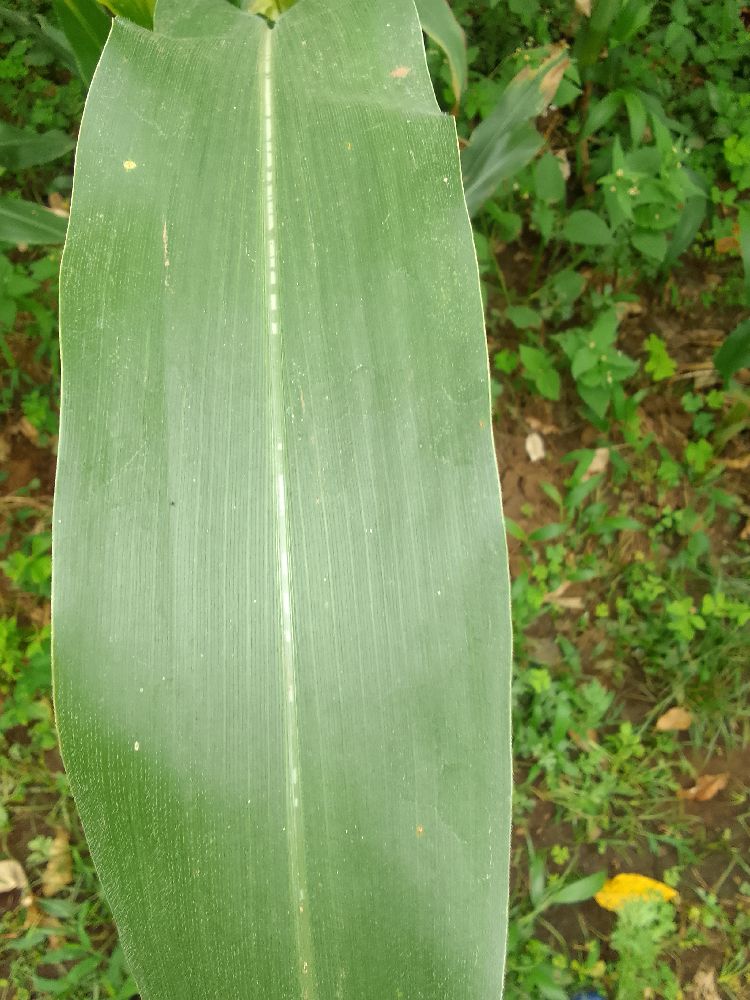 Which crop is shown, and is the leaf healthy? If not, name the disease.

maize, healthy
